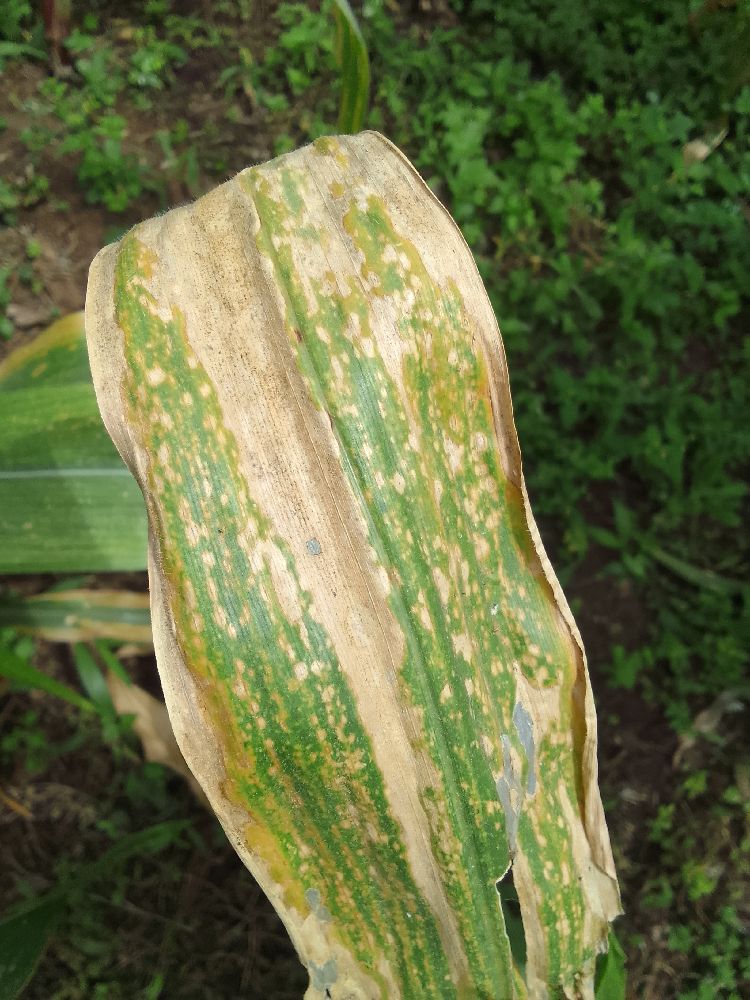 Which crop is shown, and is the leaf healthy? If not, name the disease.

maize, maize lethal necrosis
